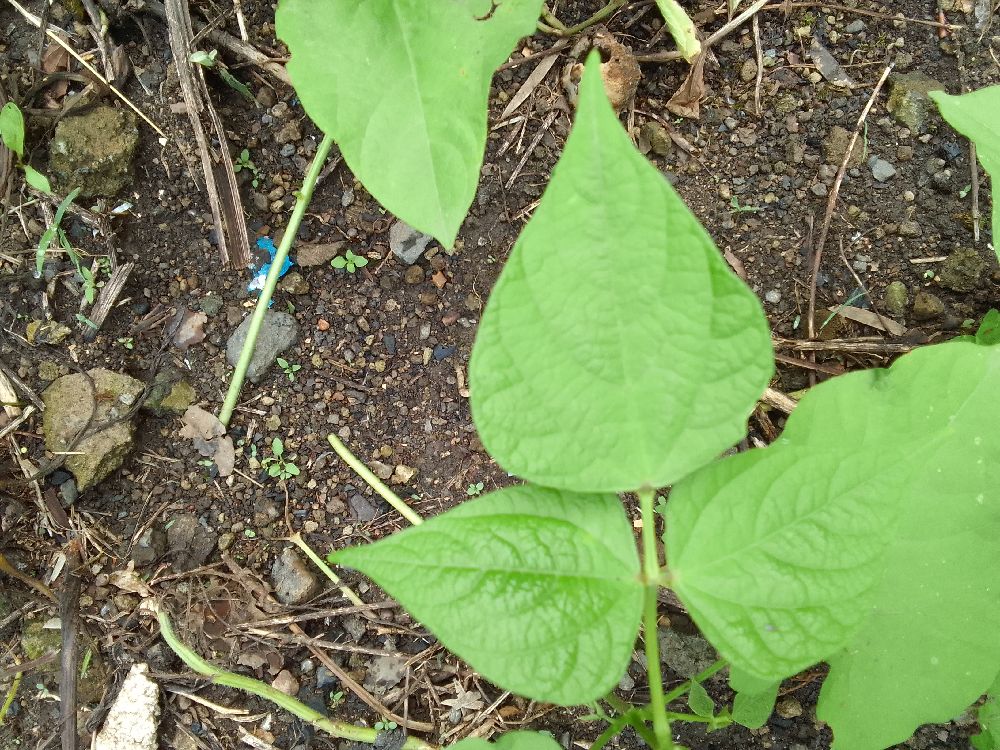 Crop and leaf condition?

common bean, healthy
